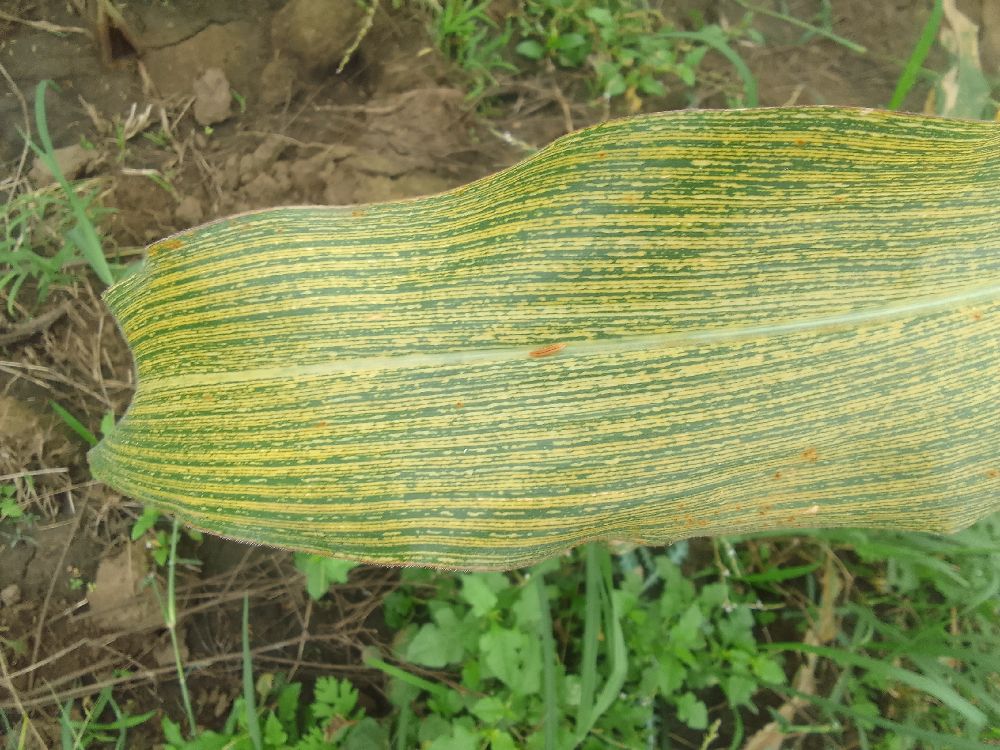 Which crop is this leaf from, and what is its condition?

maize, maize streak virus
